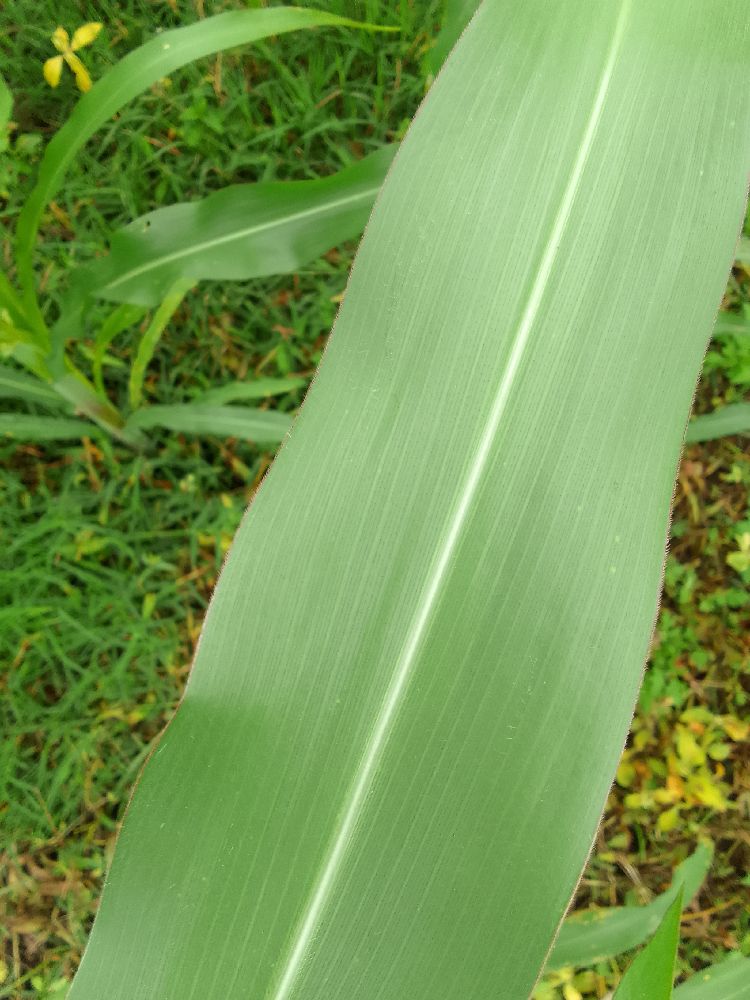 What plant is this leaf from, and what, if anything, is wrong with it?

maize, healthy
